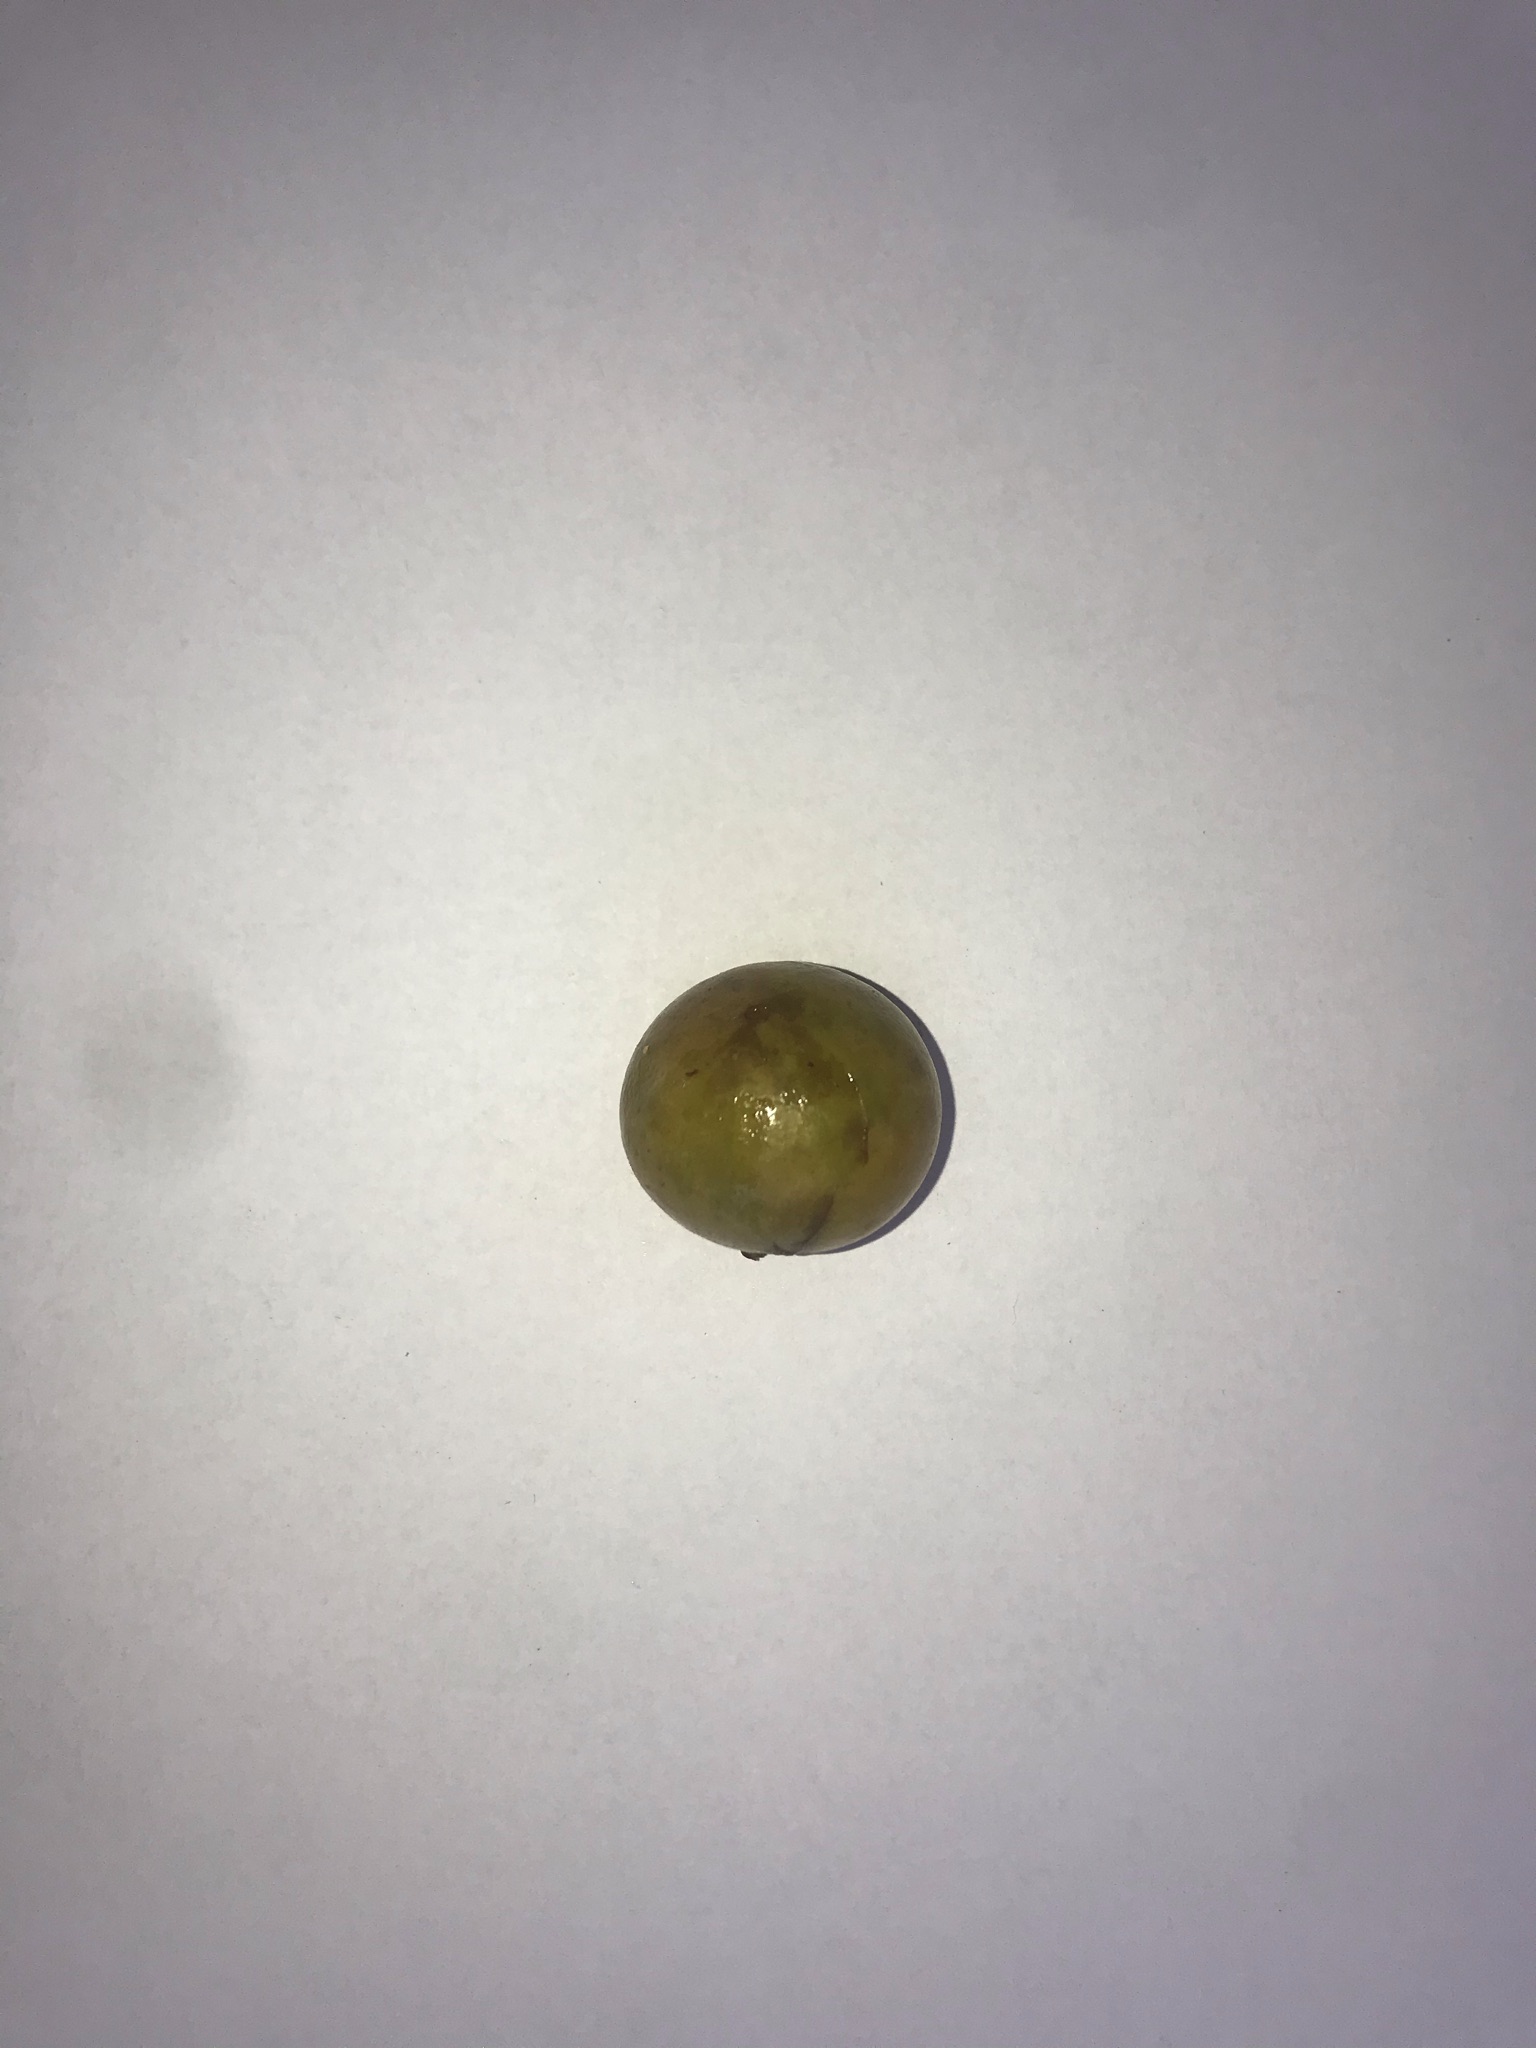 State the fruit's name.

gabiroba
